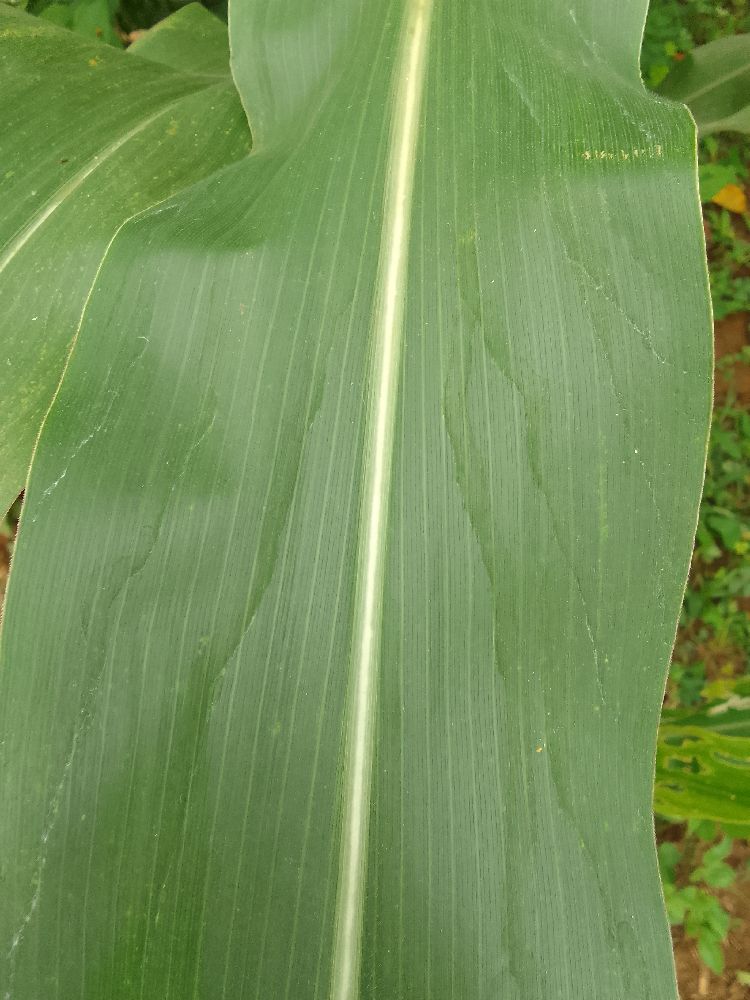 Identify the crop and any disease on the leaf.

maize, healthy
